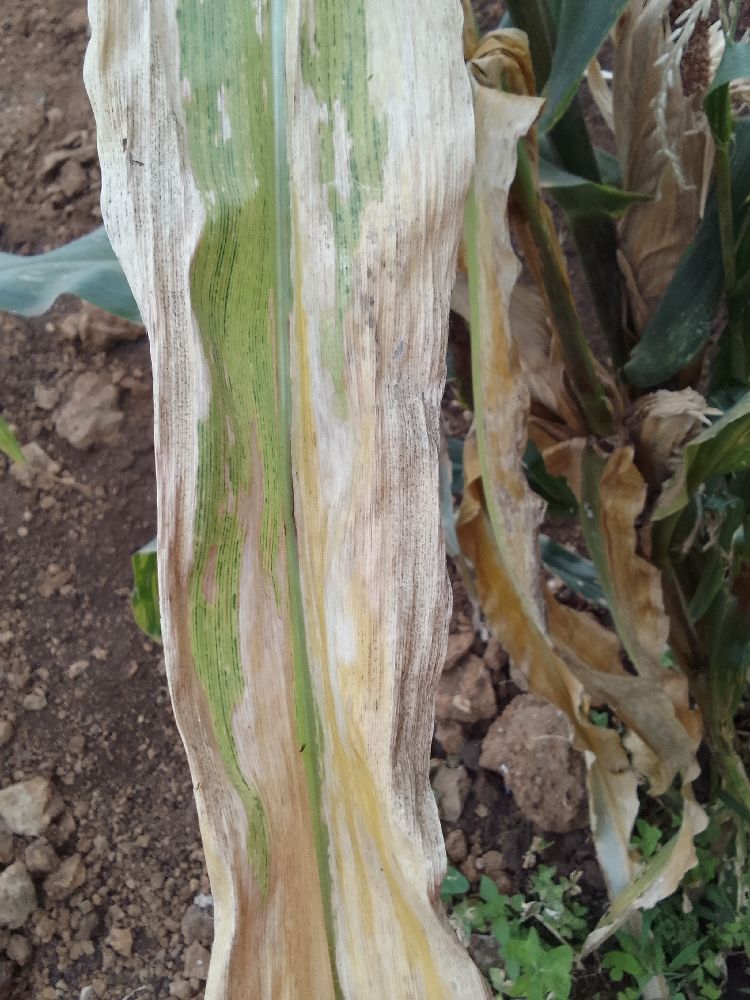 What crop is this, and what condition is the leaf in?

maize, maize lethal necrosis
